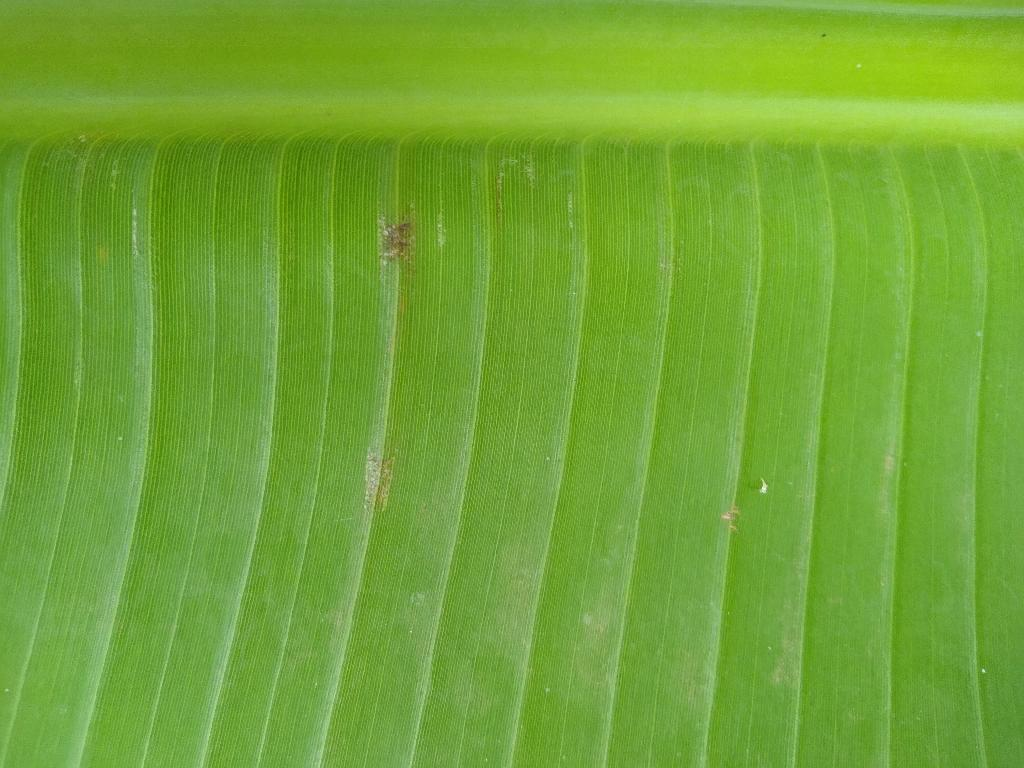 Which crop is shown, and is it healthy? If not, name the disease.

banana, healthy
